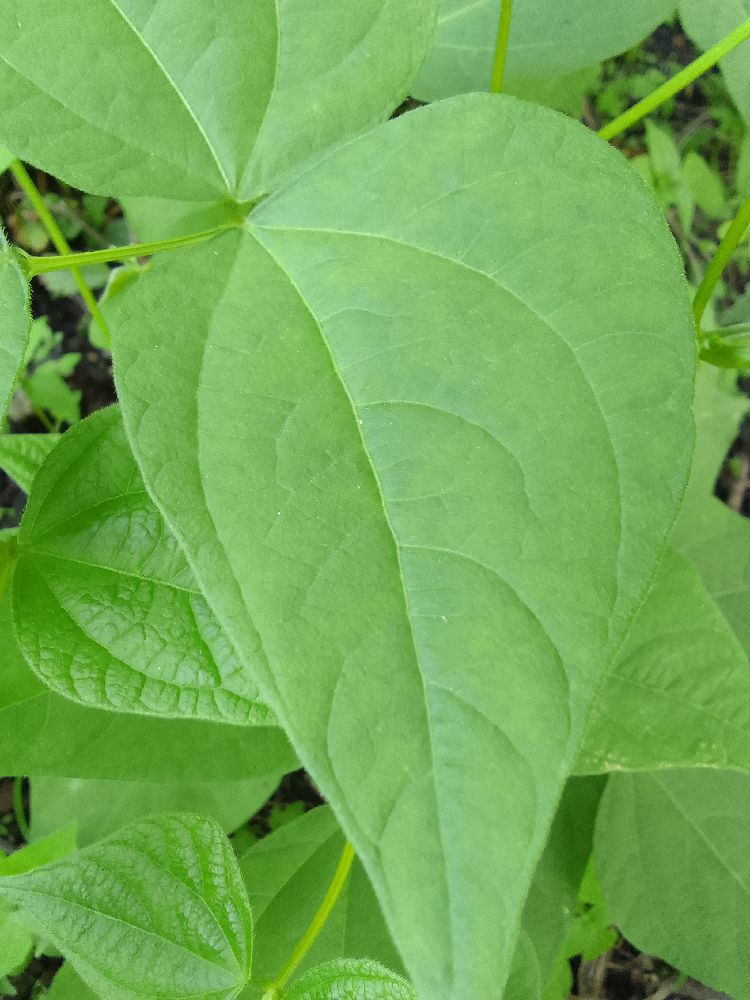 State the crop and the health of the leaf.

common bean, healthy
